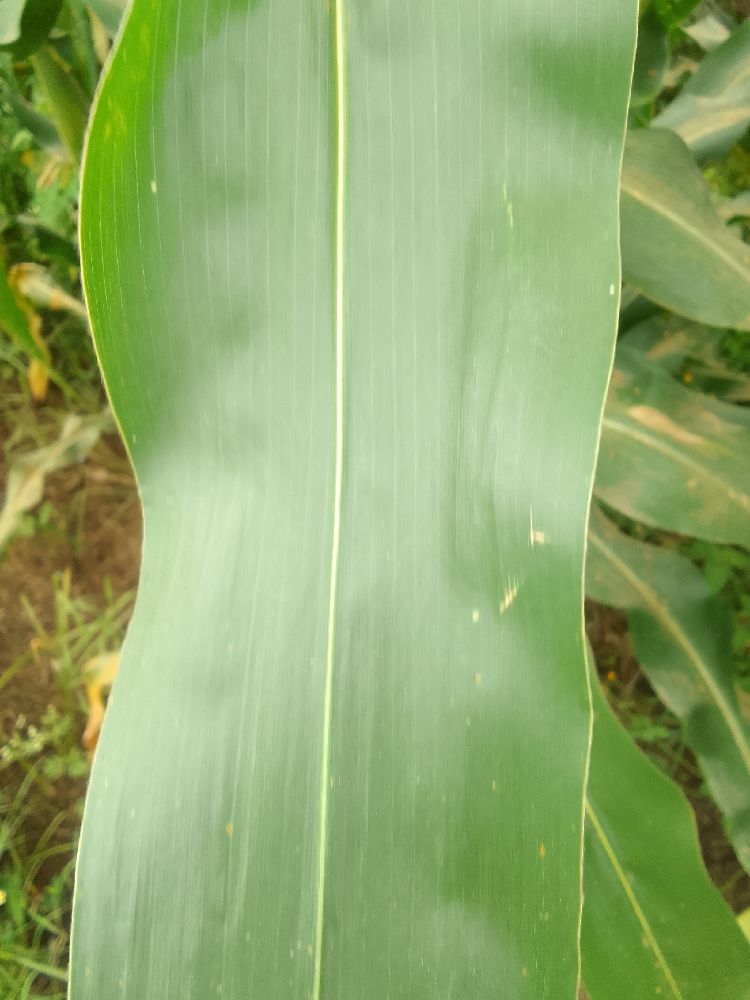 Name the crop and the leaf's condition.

maize, healthy
